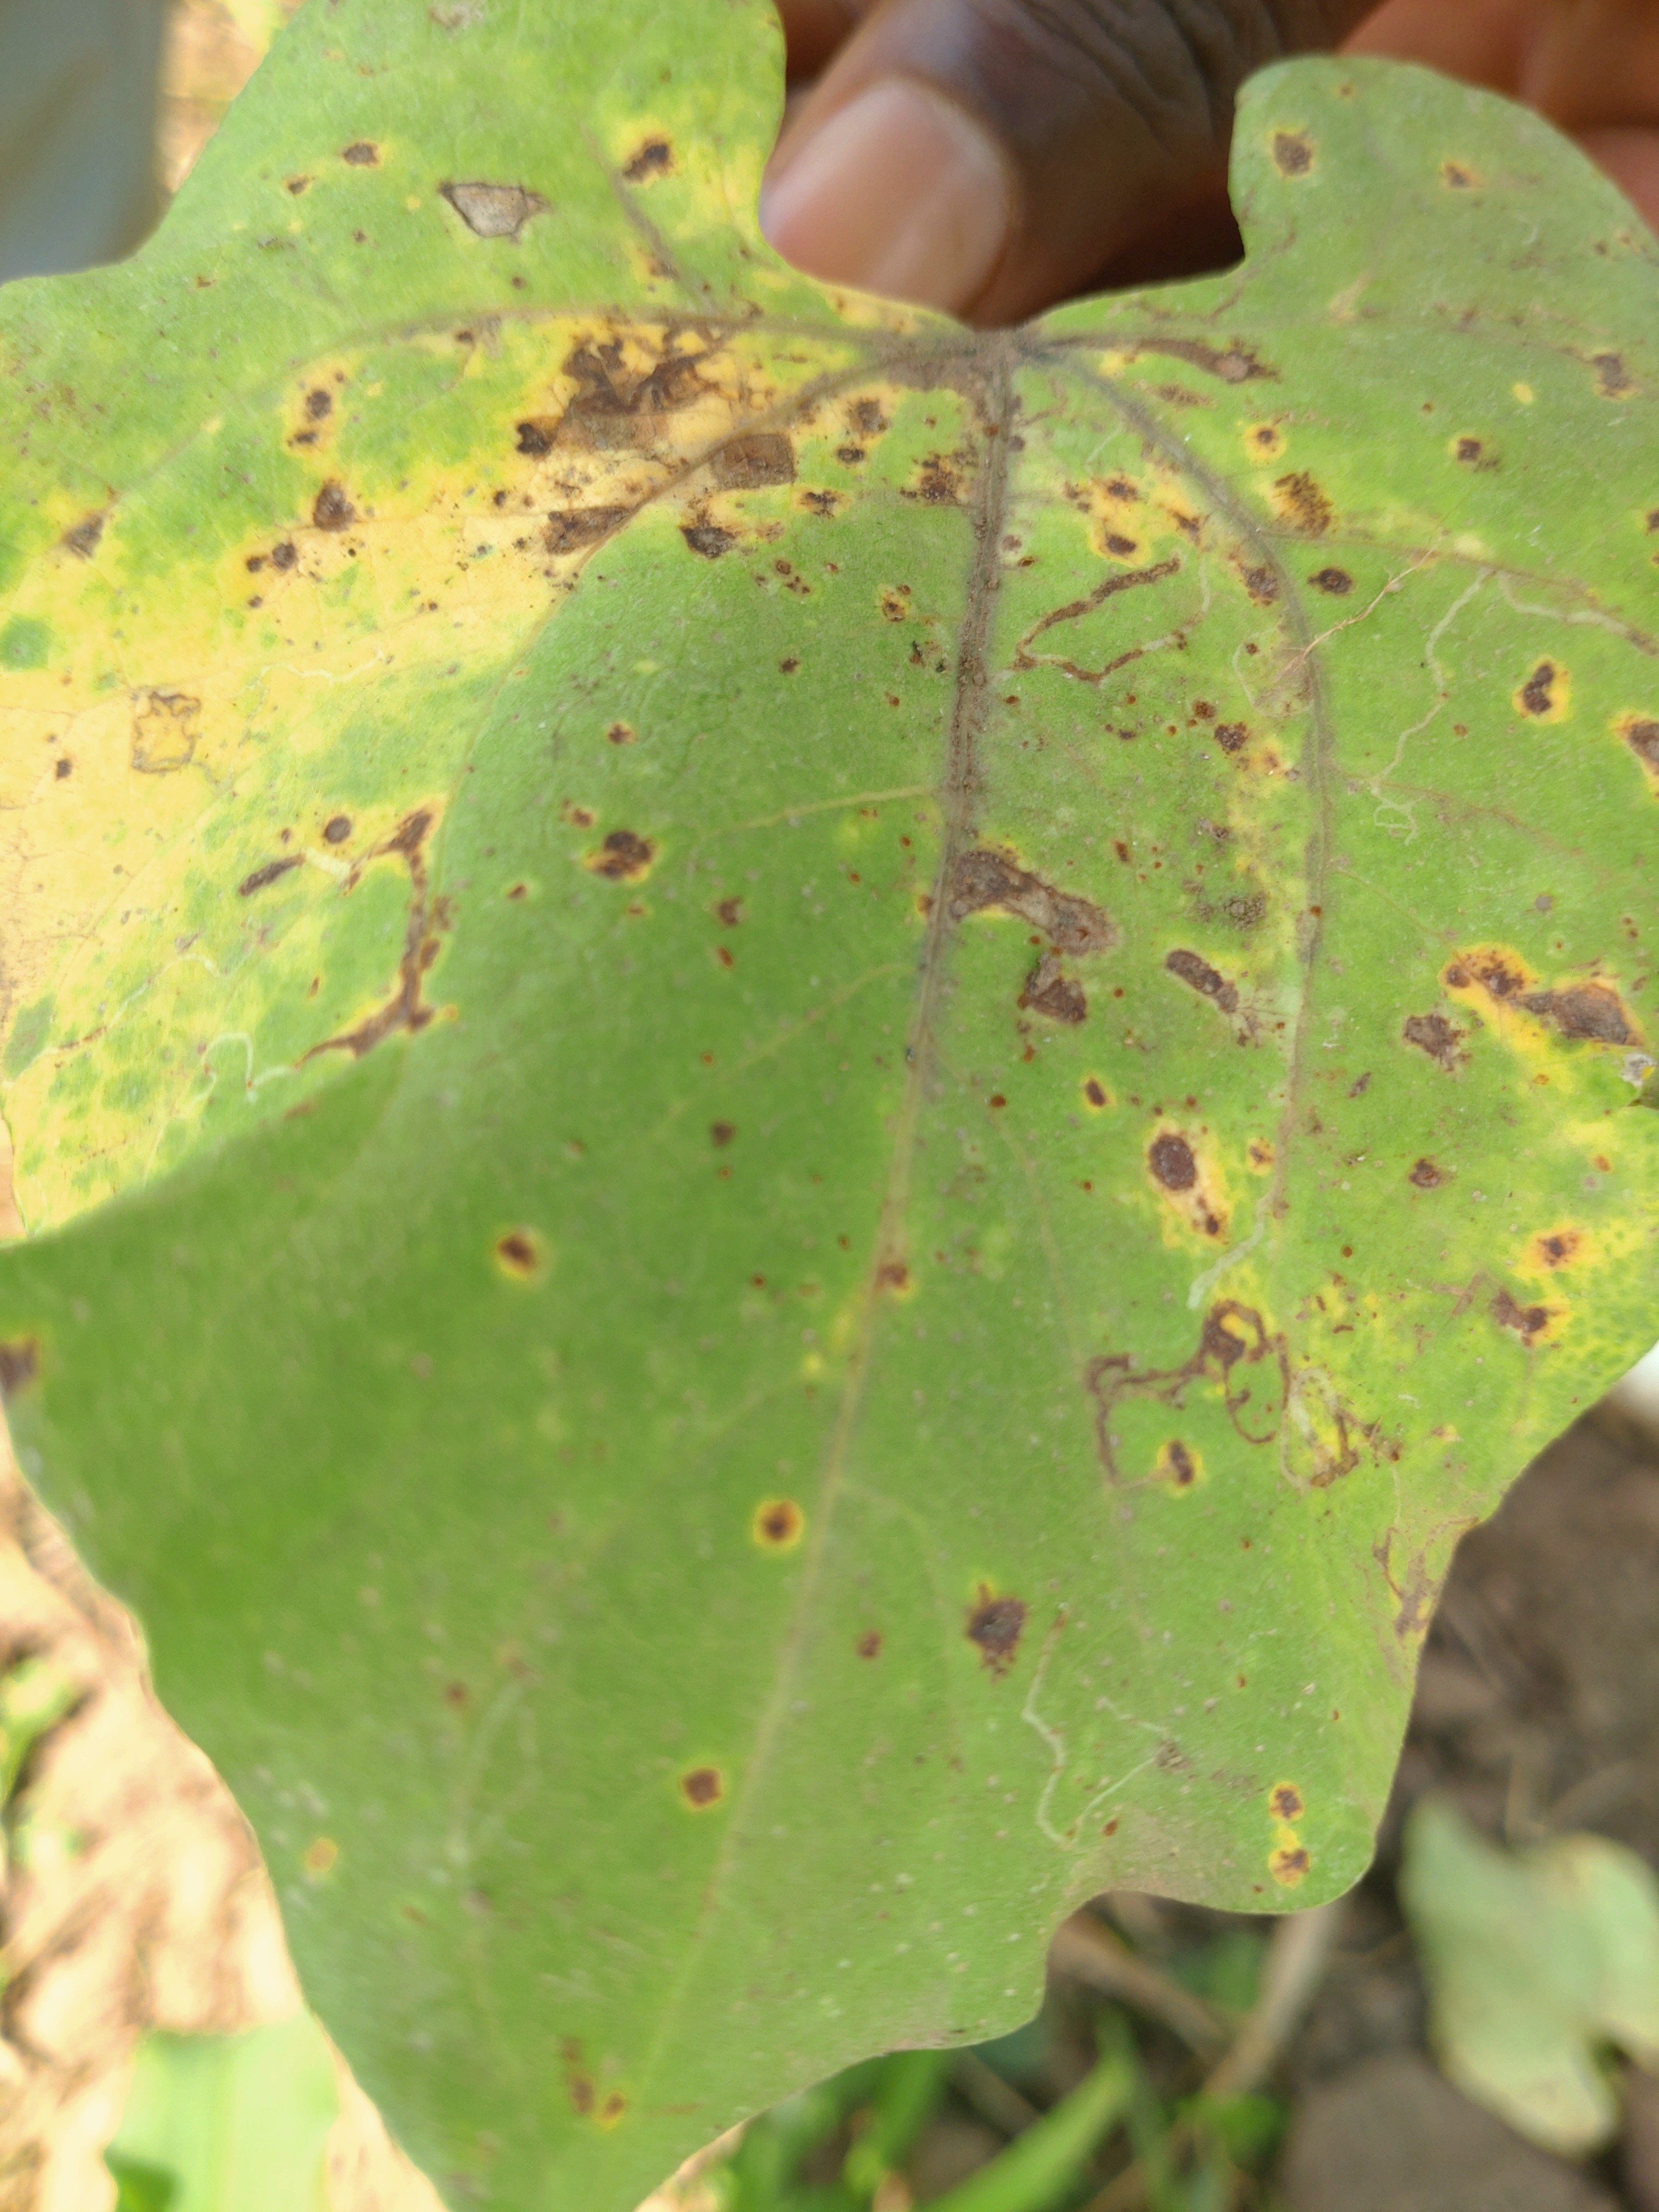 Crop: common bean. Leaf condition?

anthracnose
